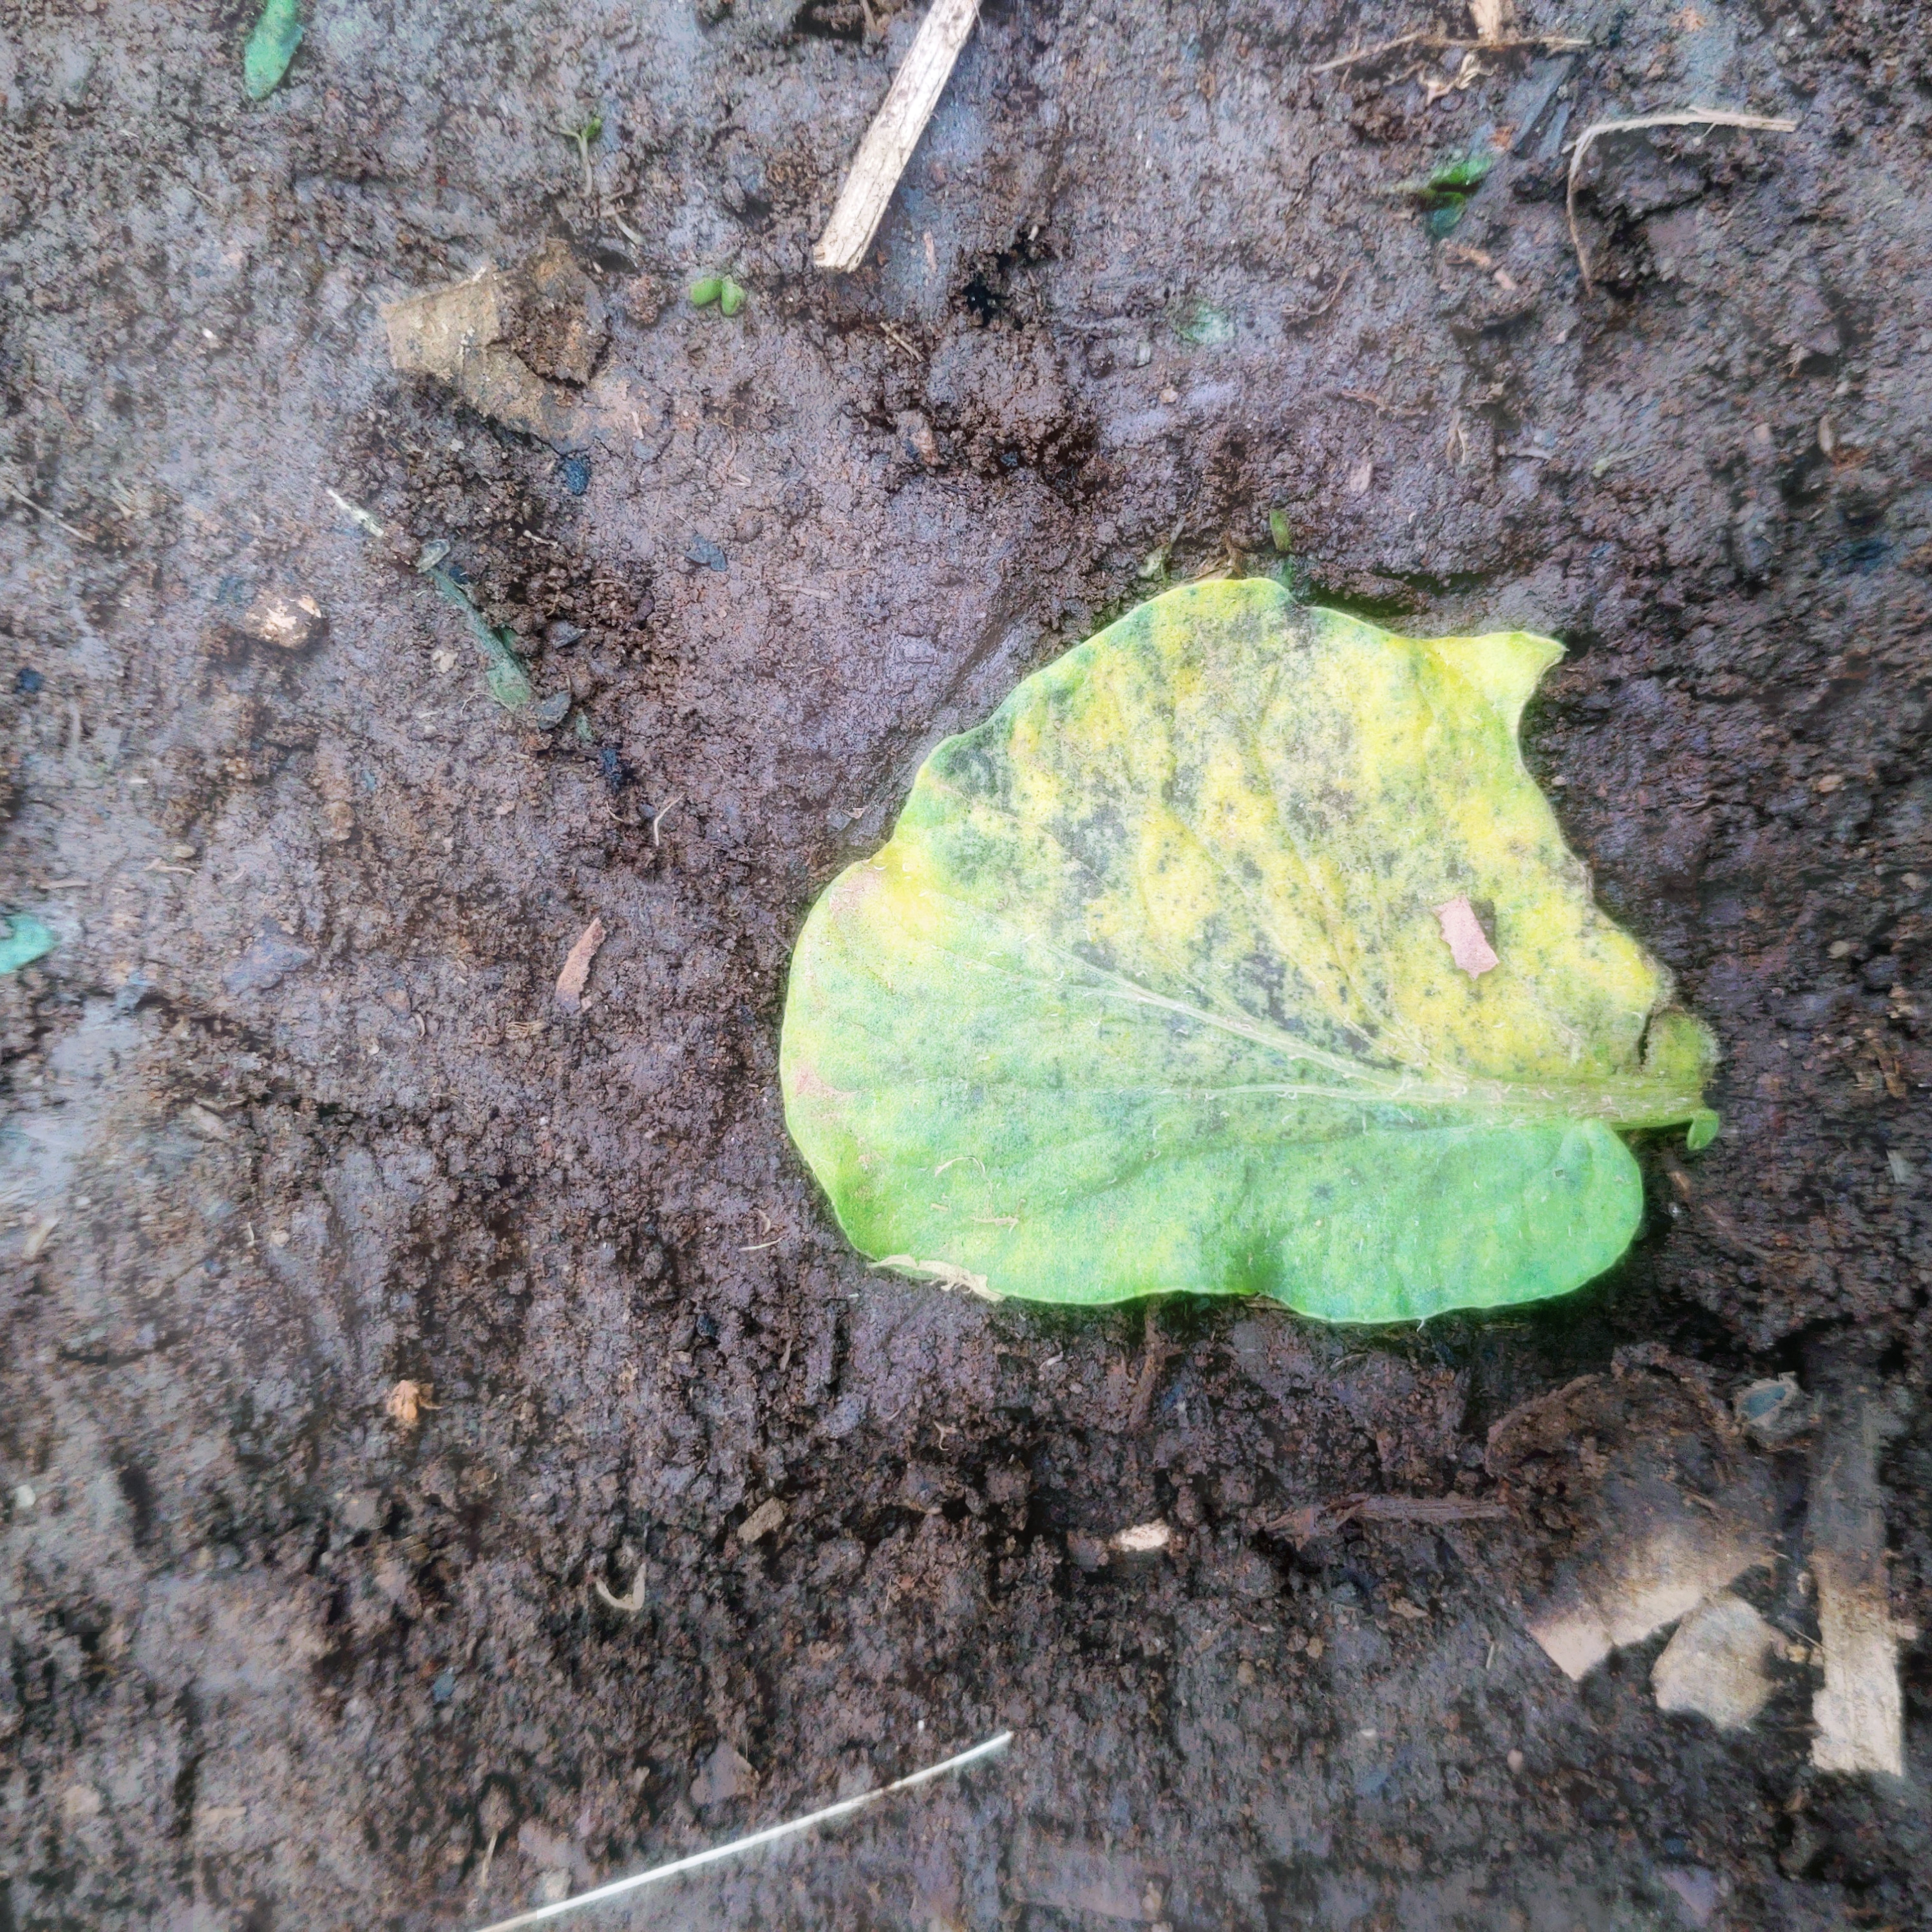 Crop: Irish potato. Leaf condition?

late blight
